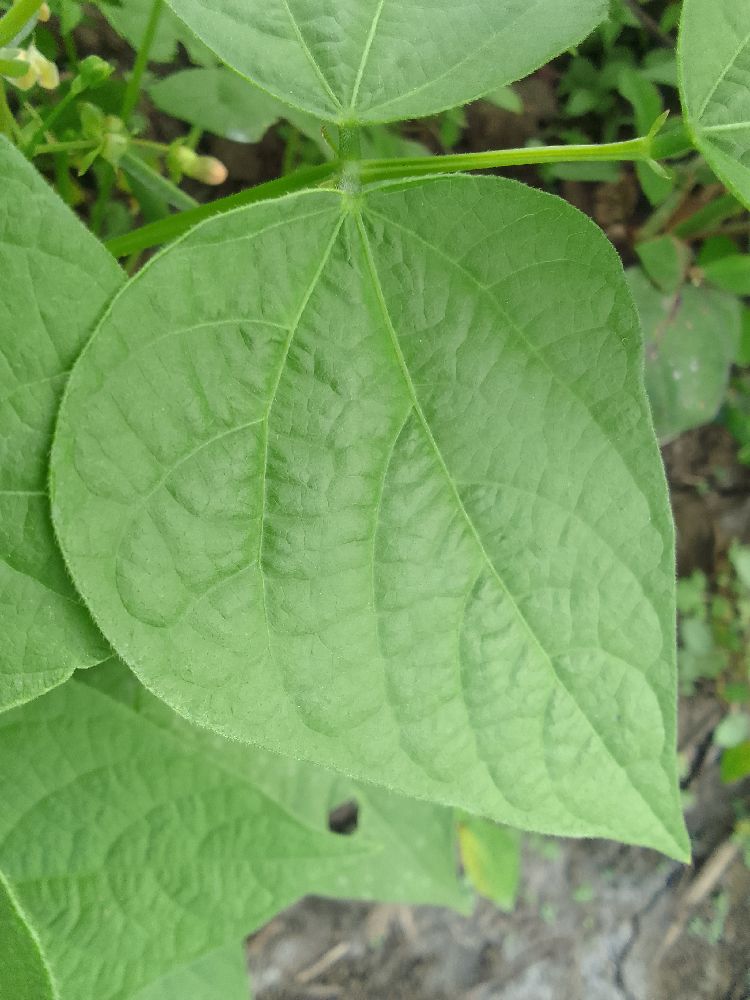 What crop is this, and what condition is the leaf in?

common bean, healthy
